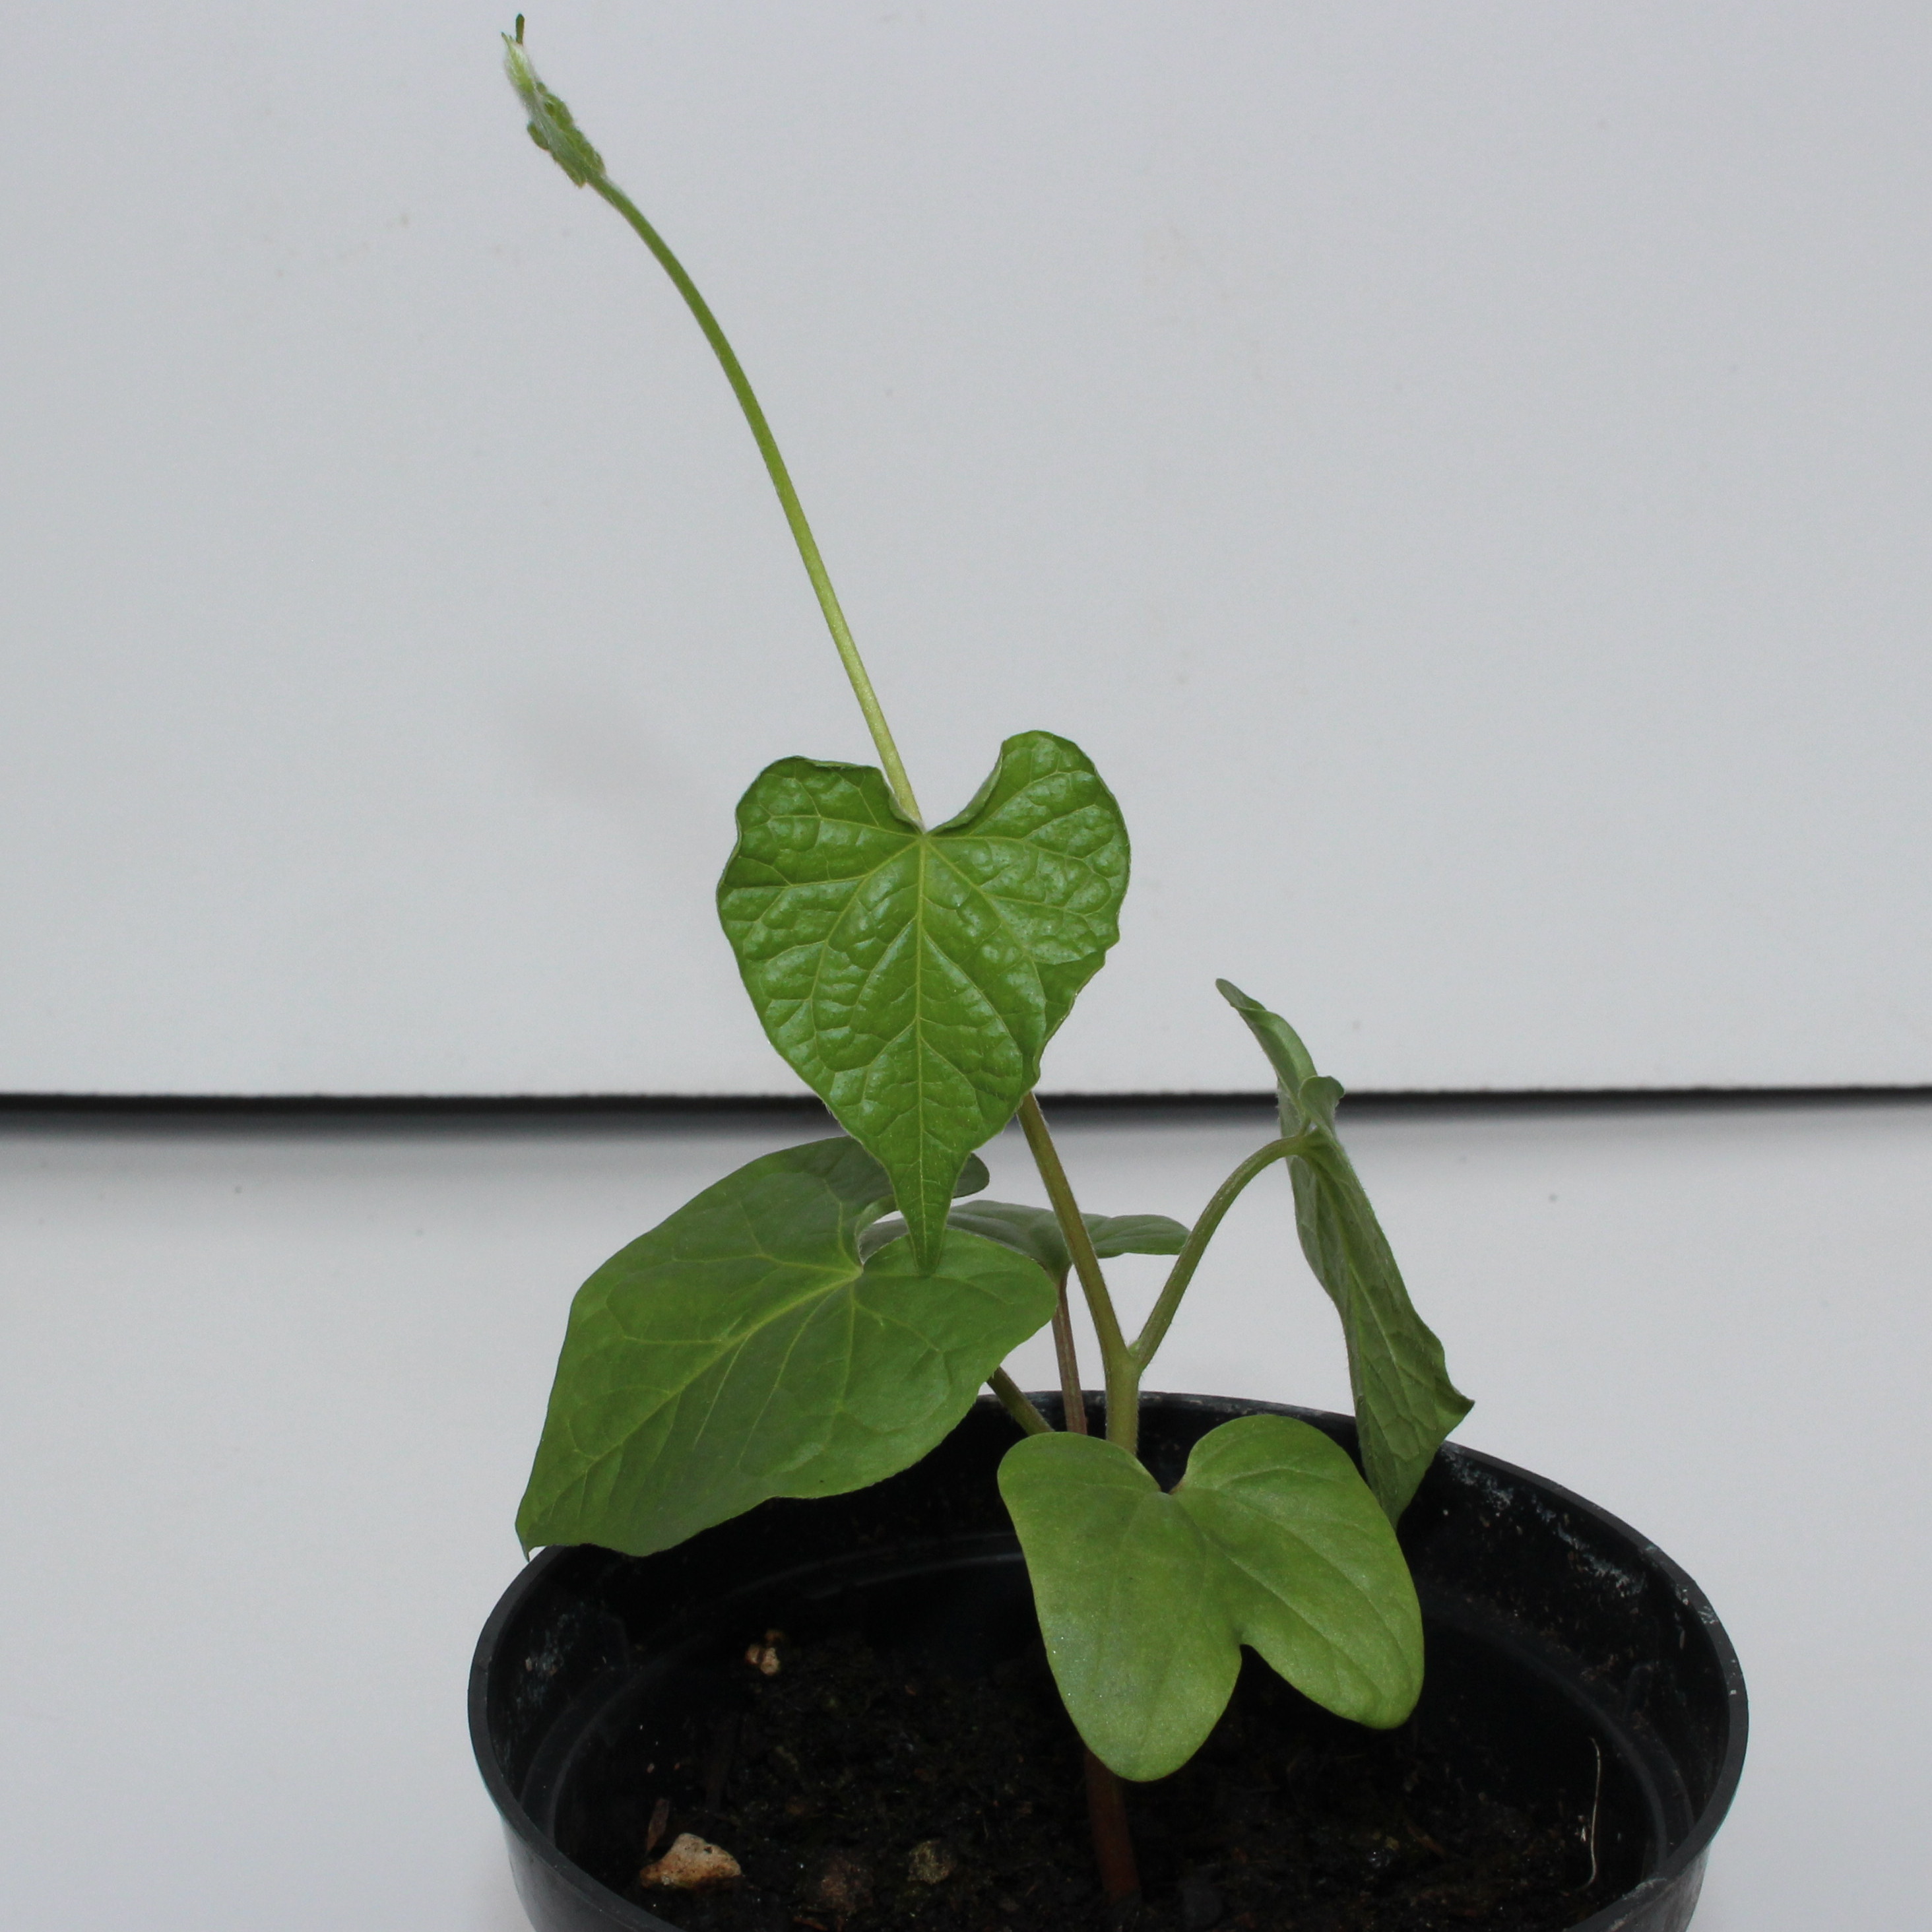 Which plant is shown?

Convolvulus arvensis
